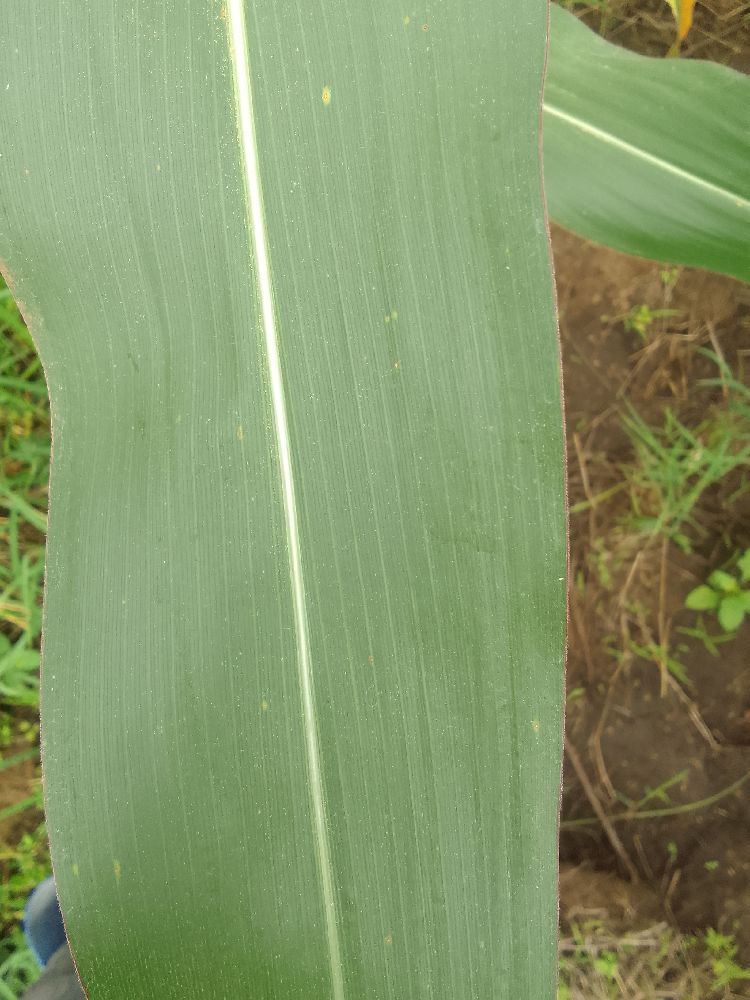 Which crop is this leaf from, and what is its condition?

maize, healthy
